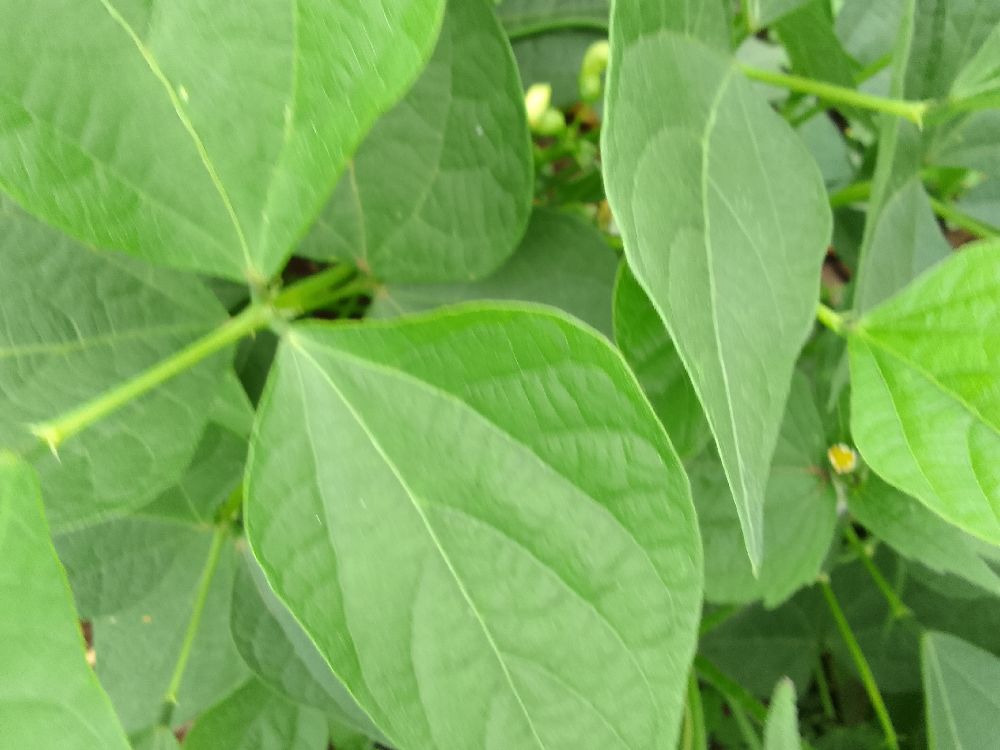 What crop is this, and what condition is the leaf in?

common bean, healthy
